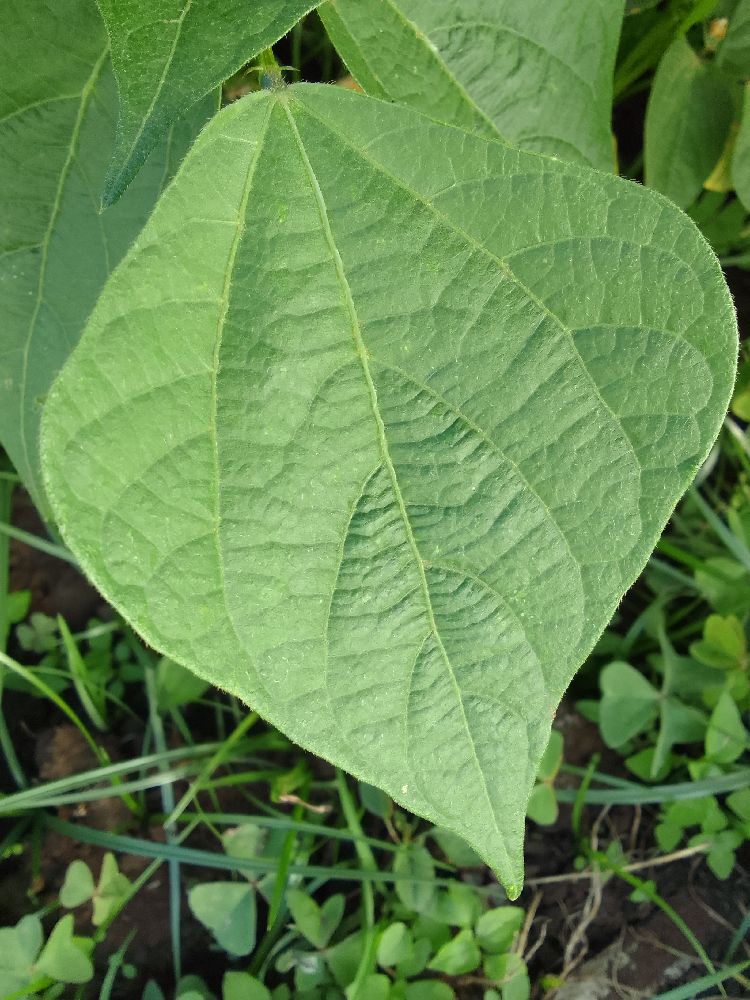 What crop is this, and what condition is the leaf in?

common bean, healthy
